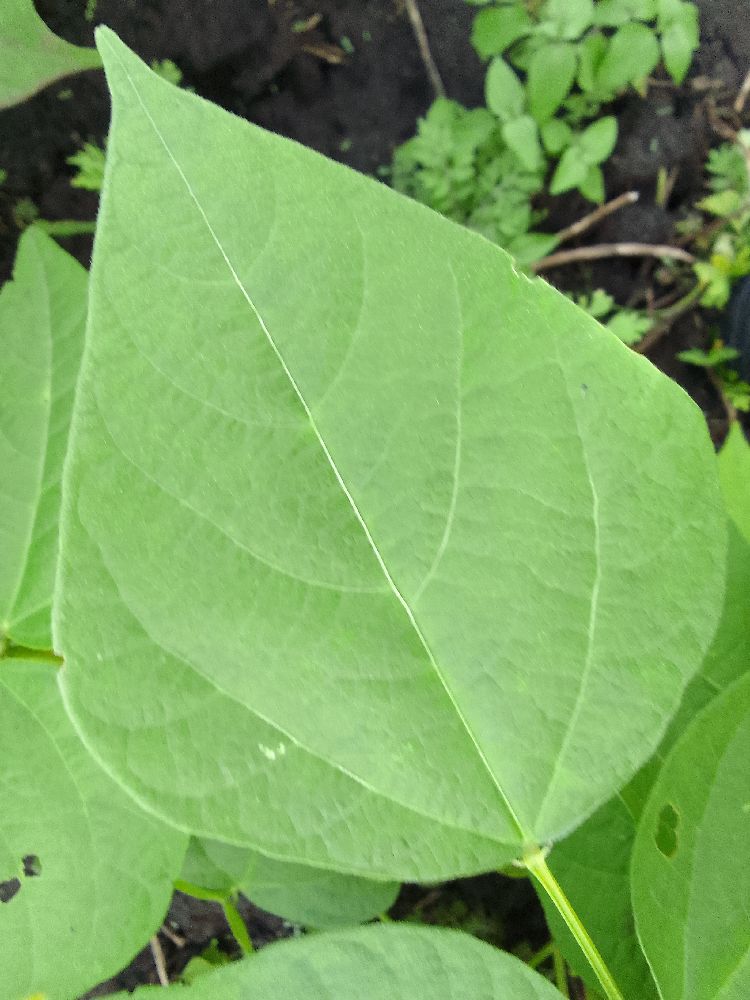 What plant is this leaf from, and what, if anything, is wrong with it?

common bean, healthy
